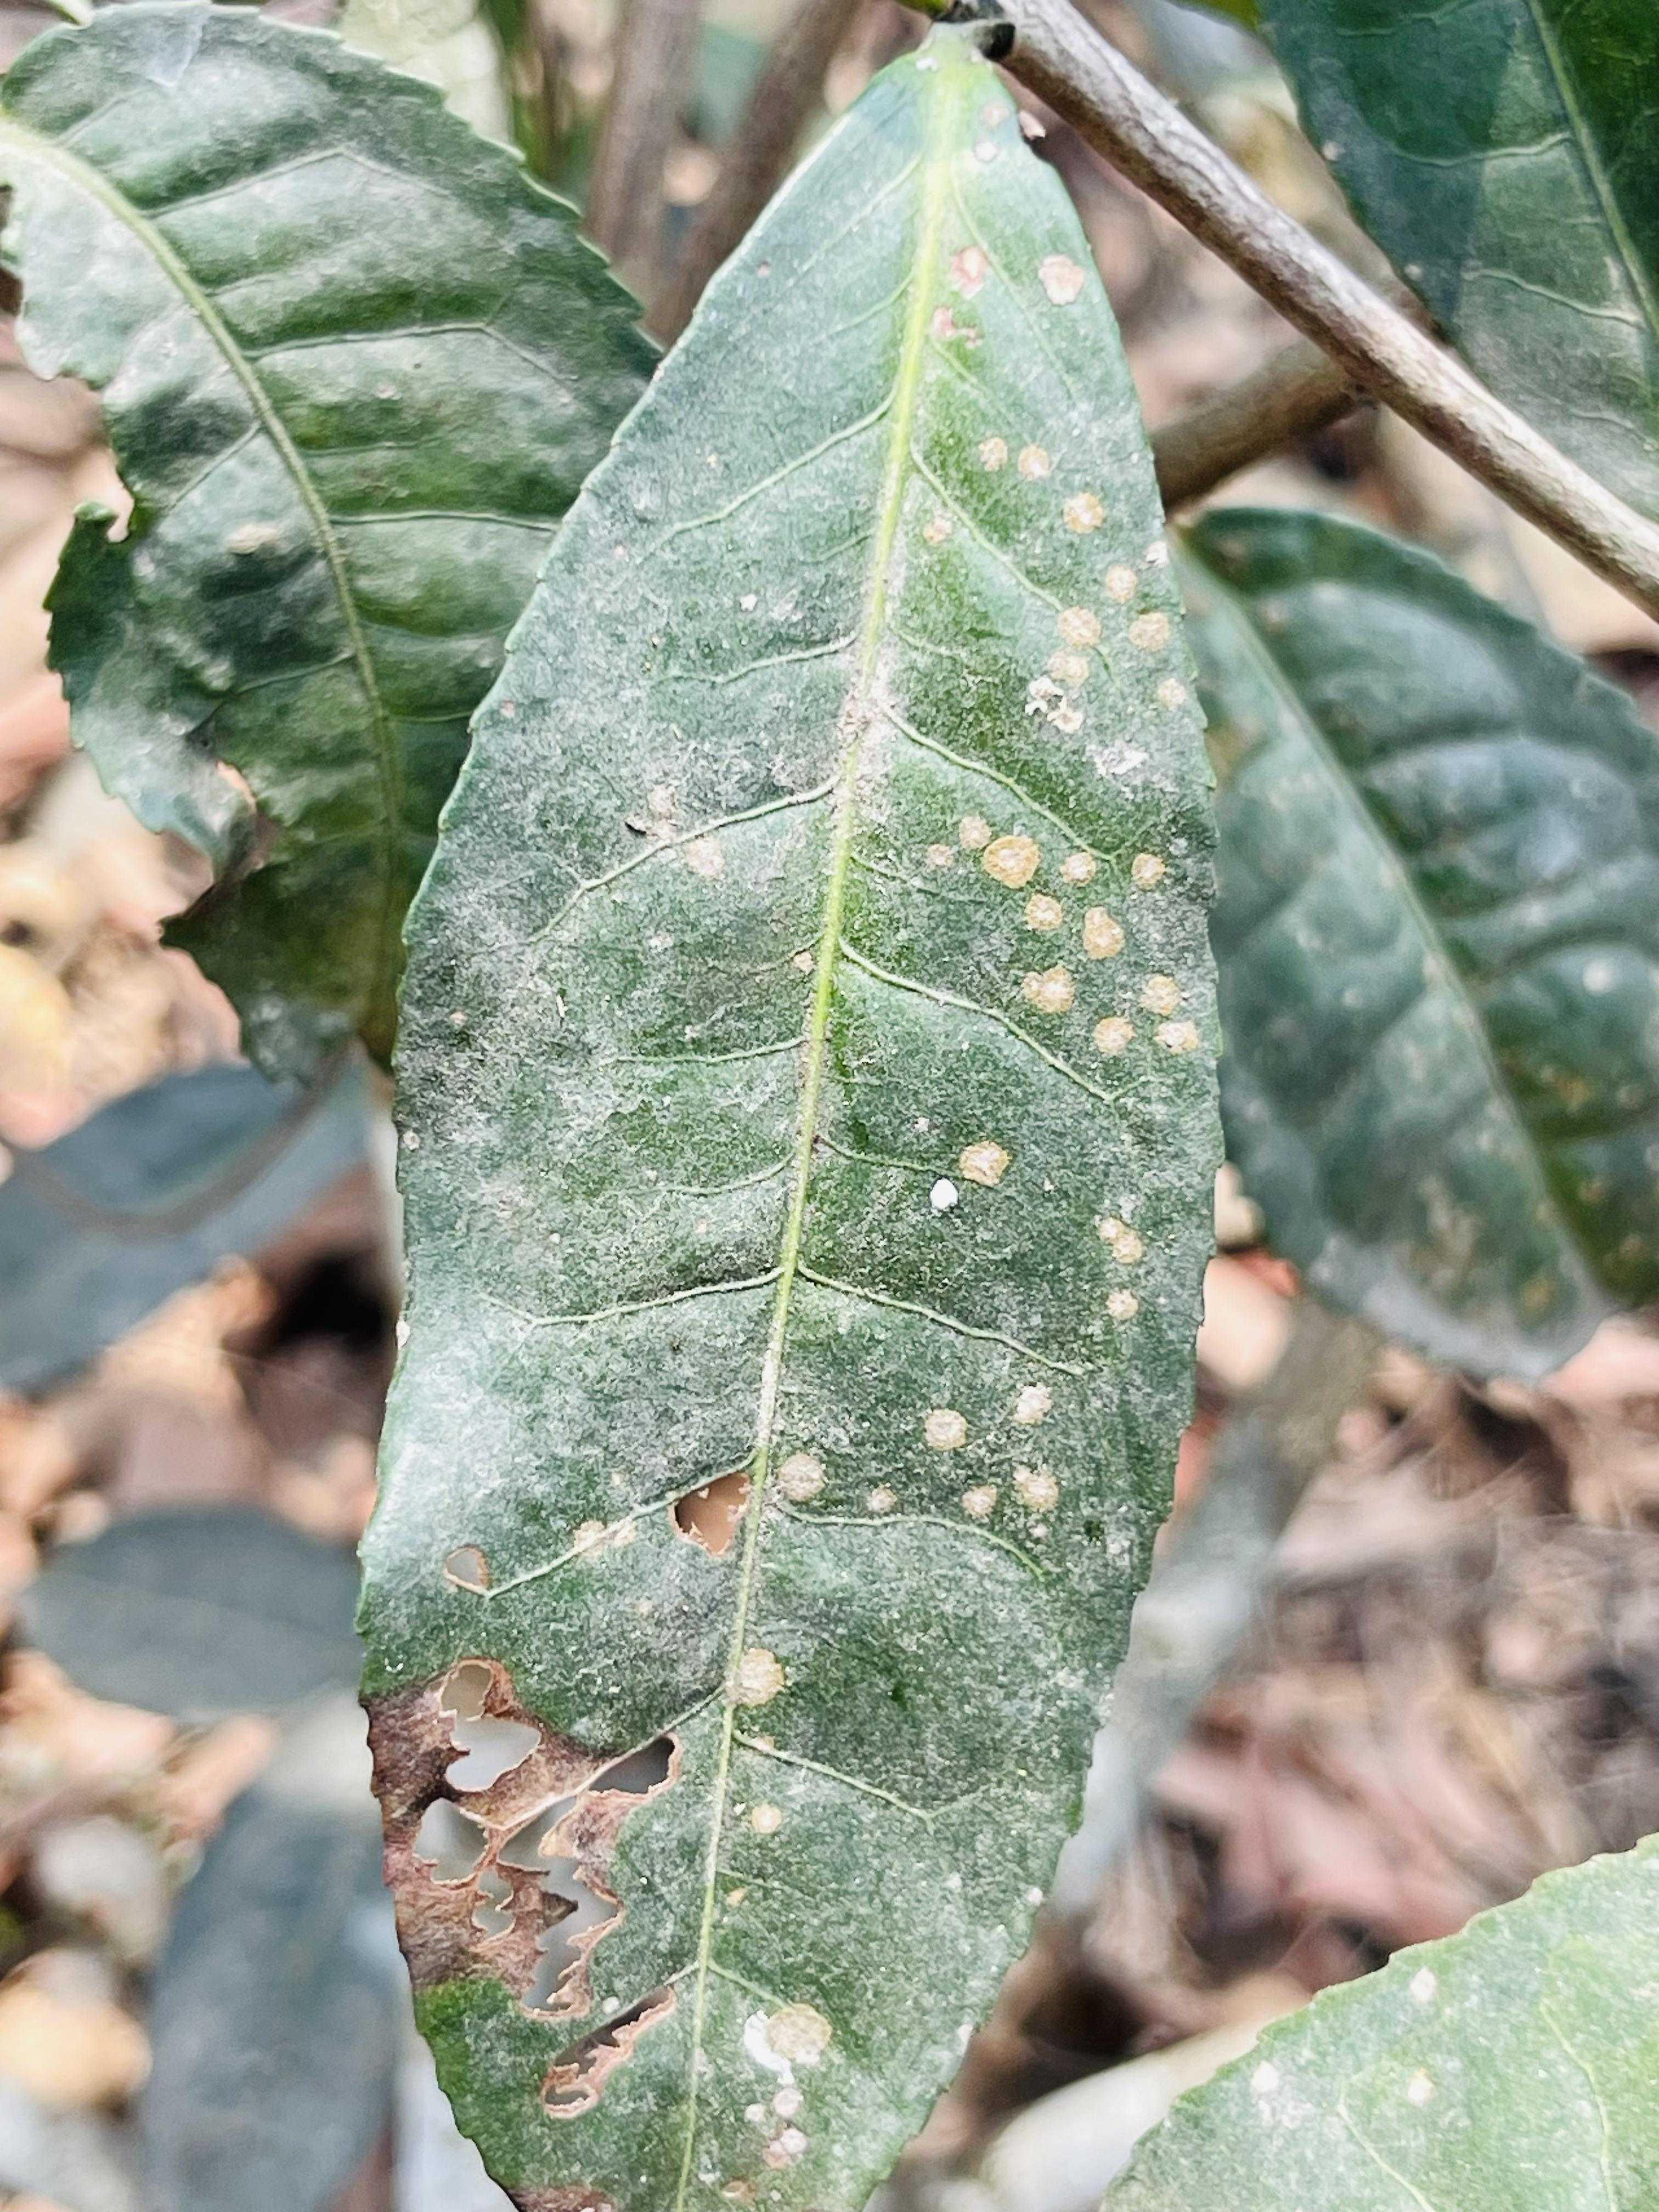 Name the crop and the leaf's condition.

tea, red rust
